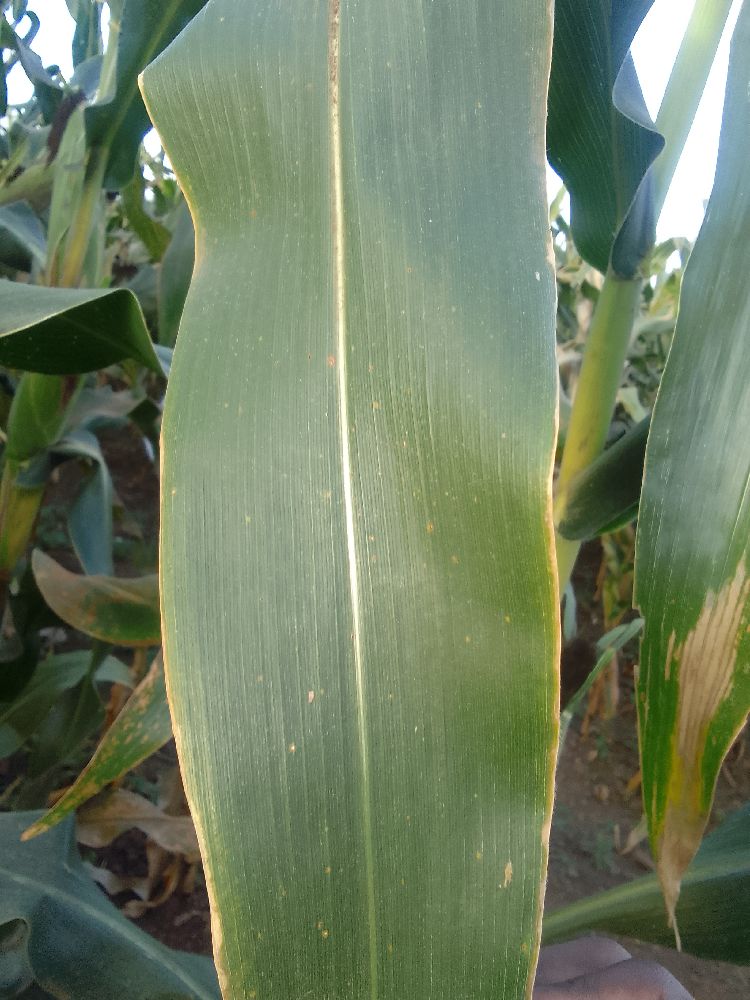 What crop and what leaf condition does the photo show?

maize, healthy
